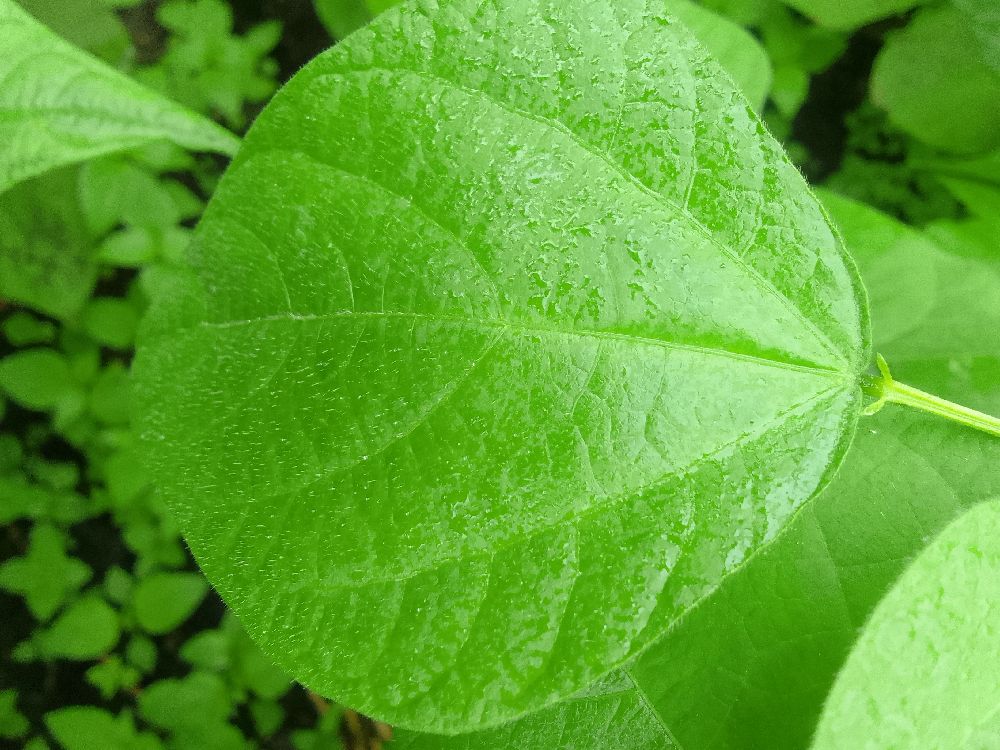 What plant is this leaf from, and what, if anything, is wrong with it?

common bean, healthy
